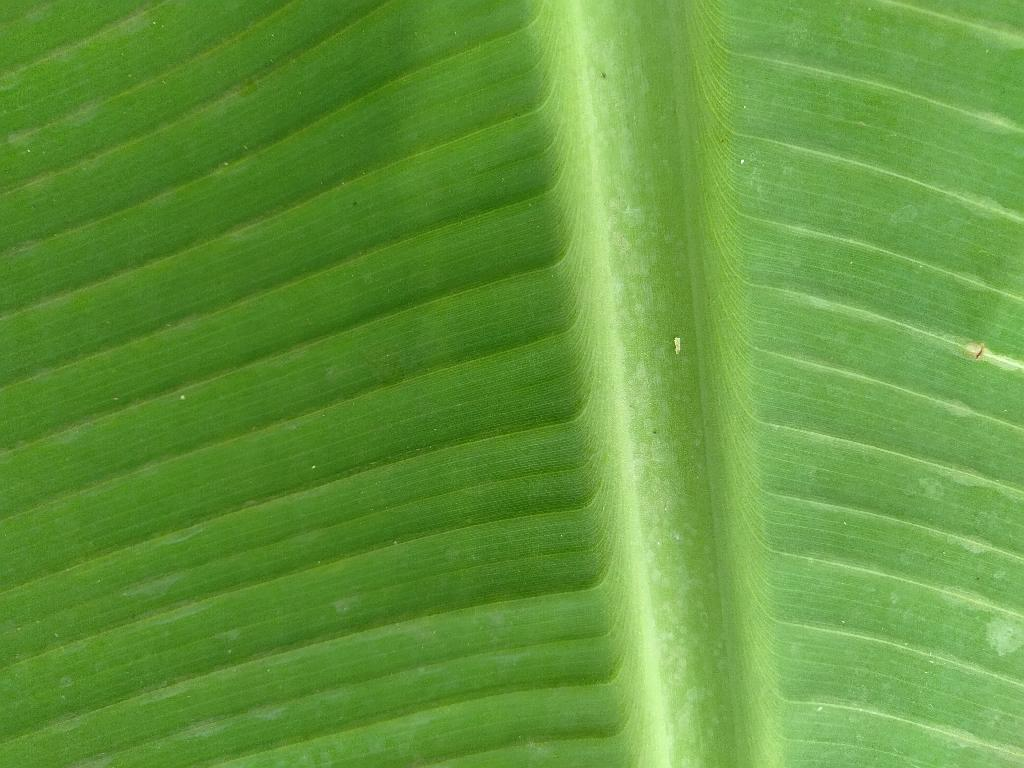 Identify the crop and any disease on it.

banana, healthy
